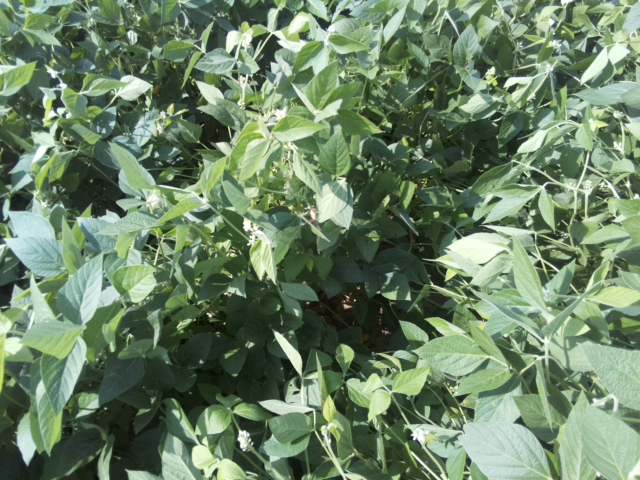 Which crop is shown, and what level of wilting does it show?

soybean, leaflets folding inward at secondary pulvinus with no turgor loss in leaflets or petioles
